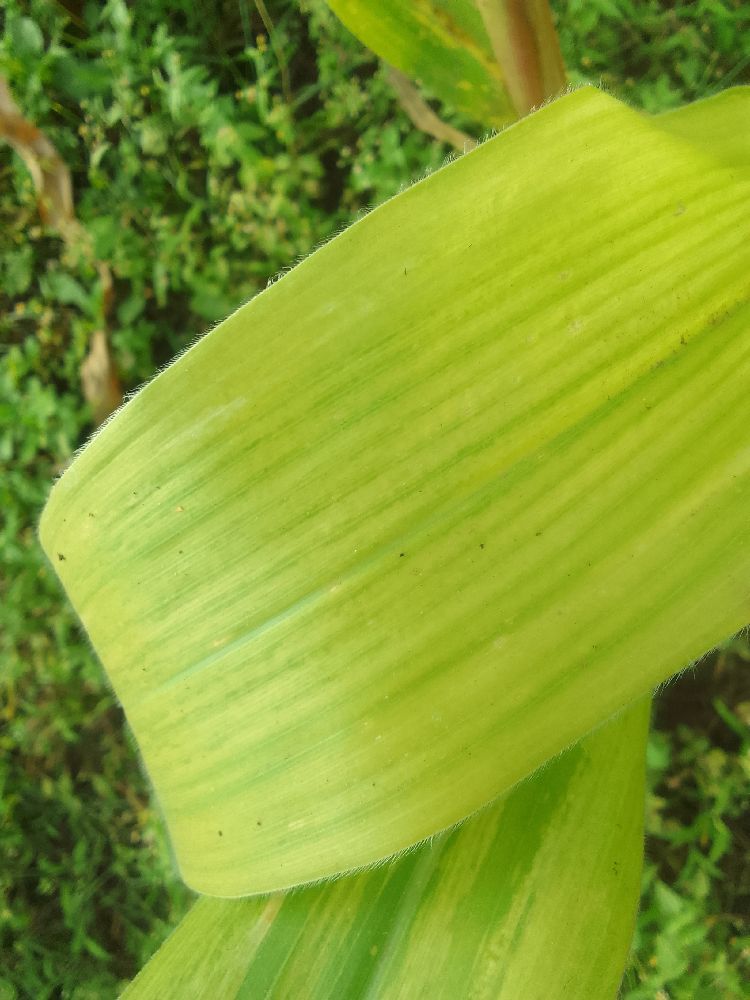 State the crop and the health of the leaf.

maize, maize lethal necrosis
